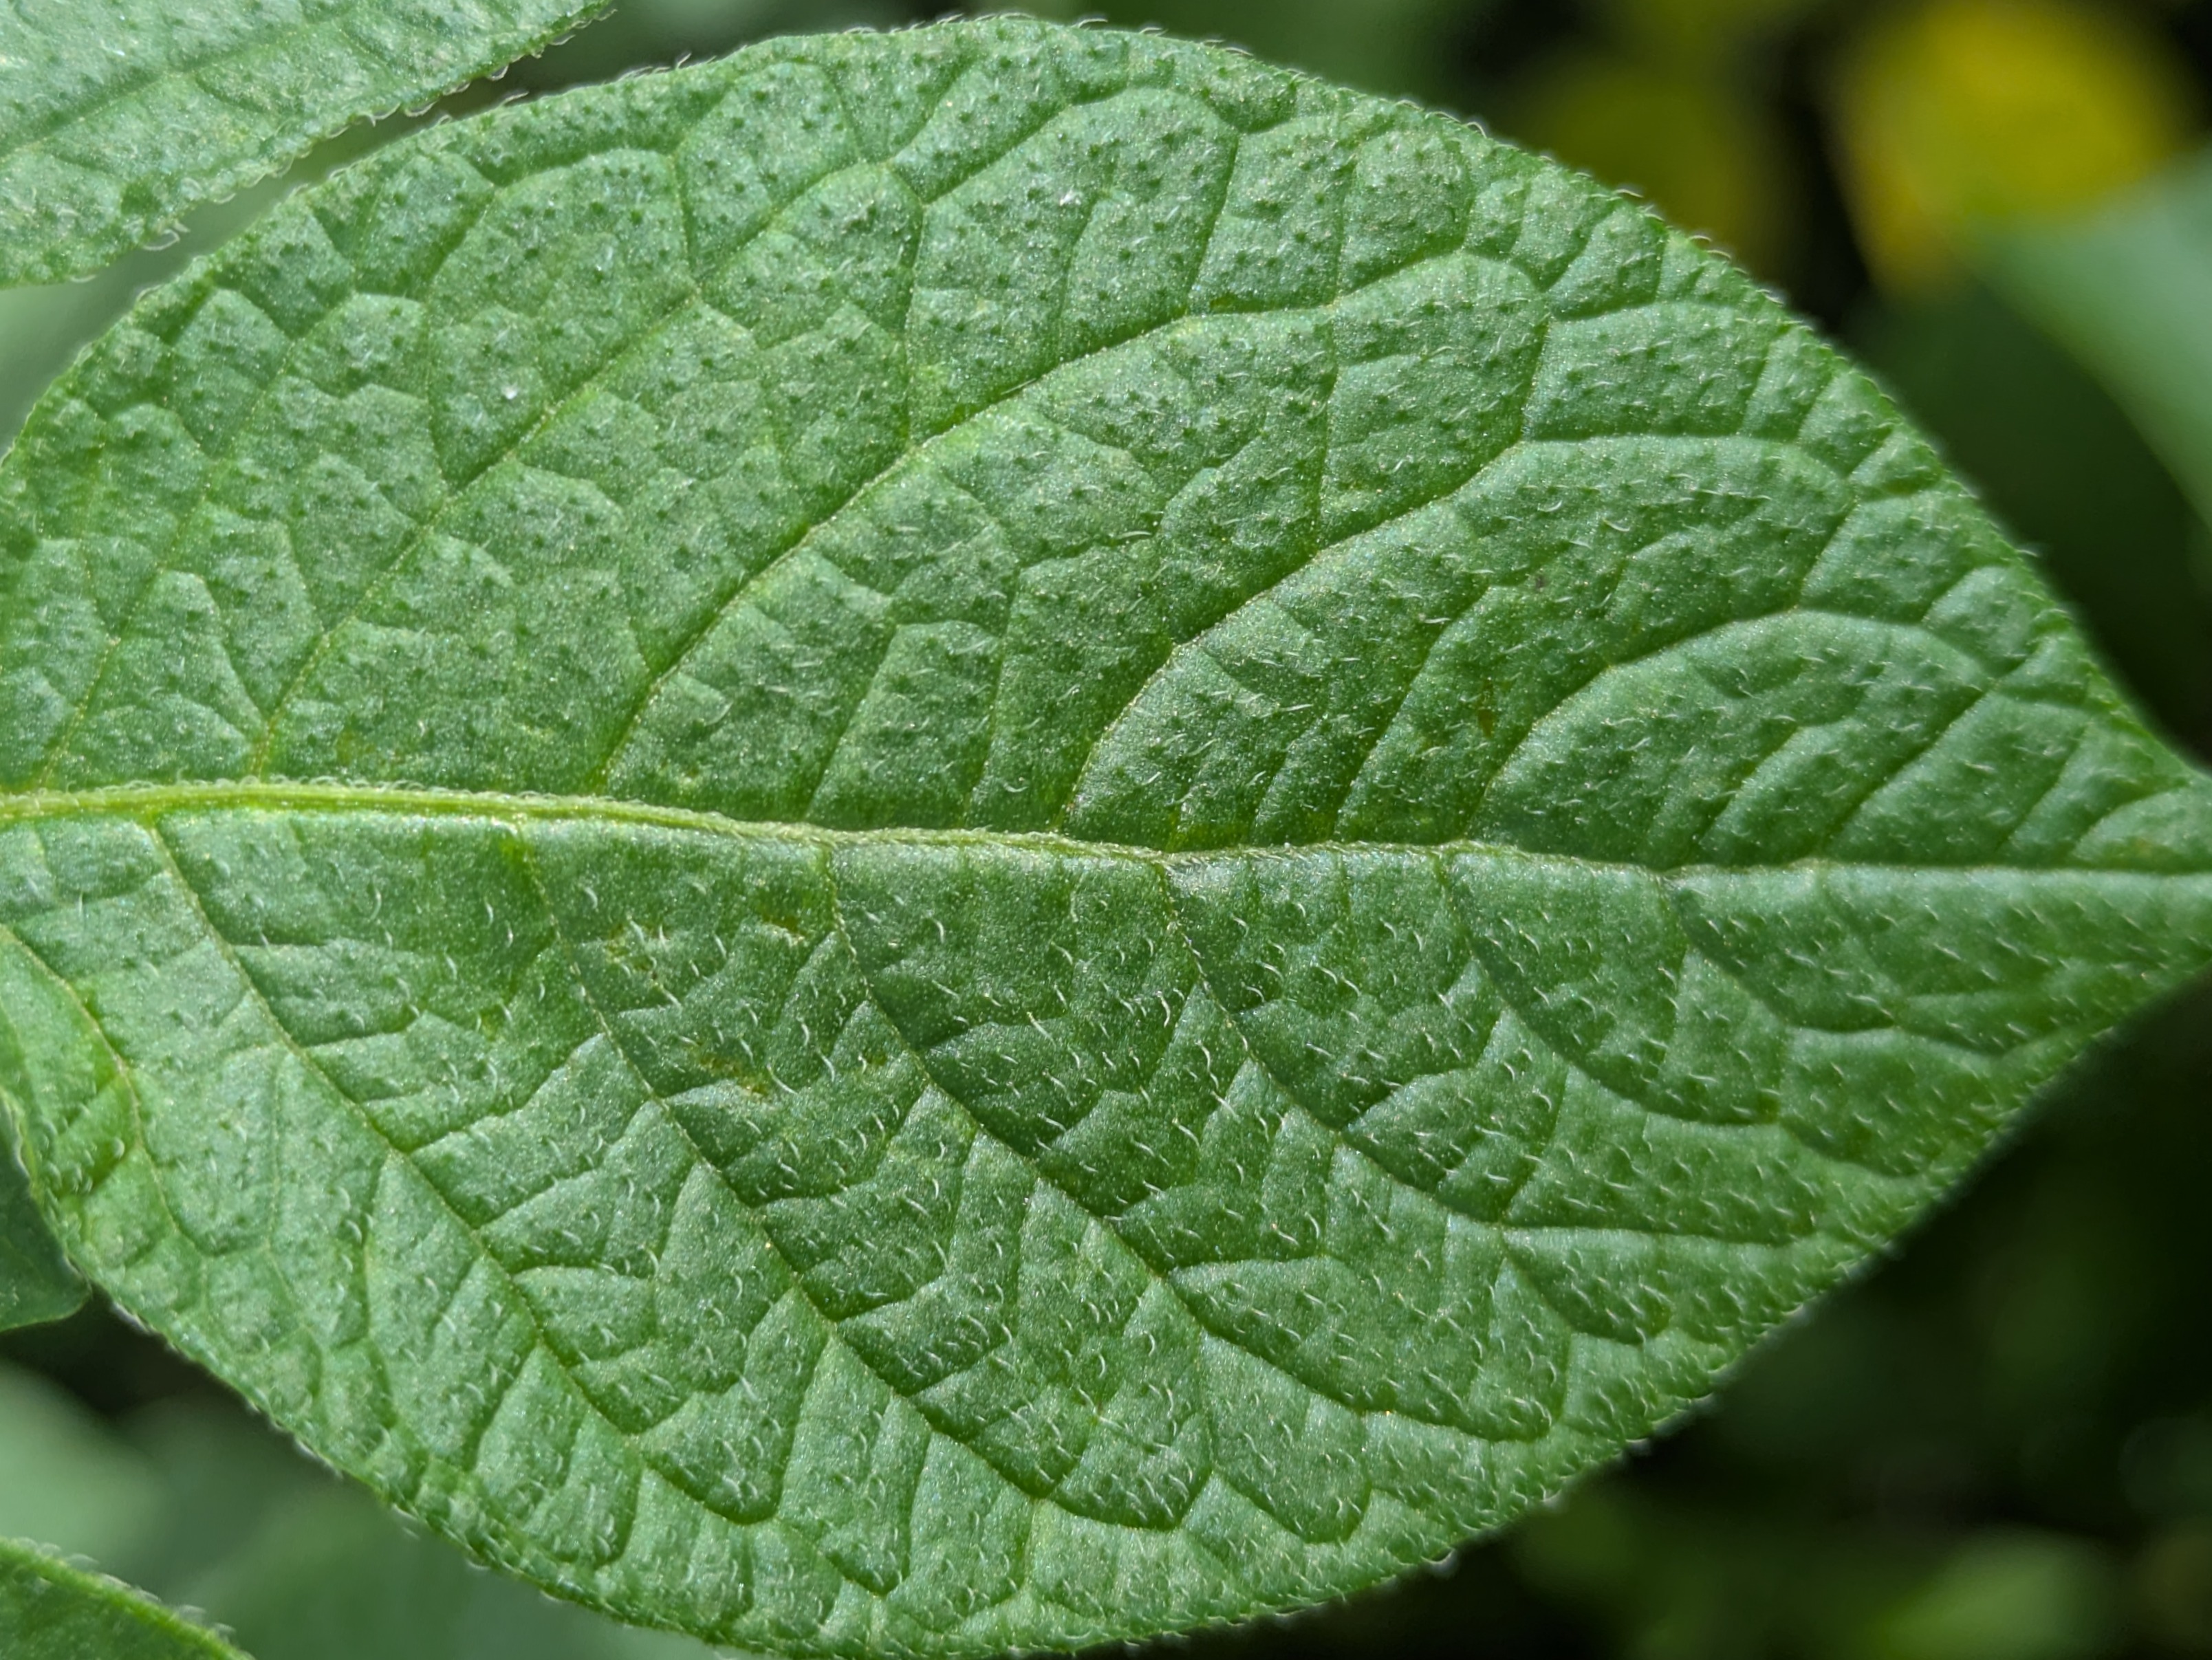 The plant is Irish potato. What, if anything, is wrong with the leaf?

healthy
